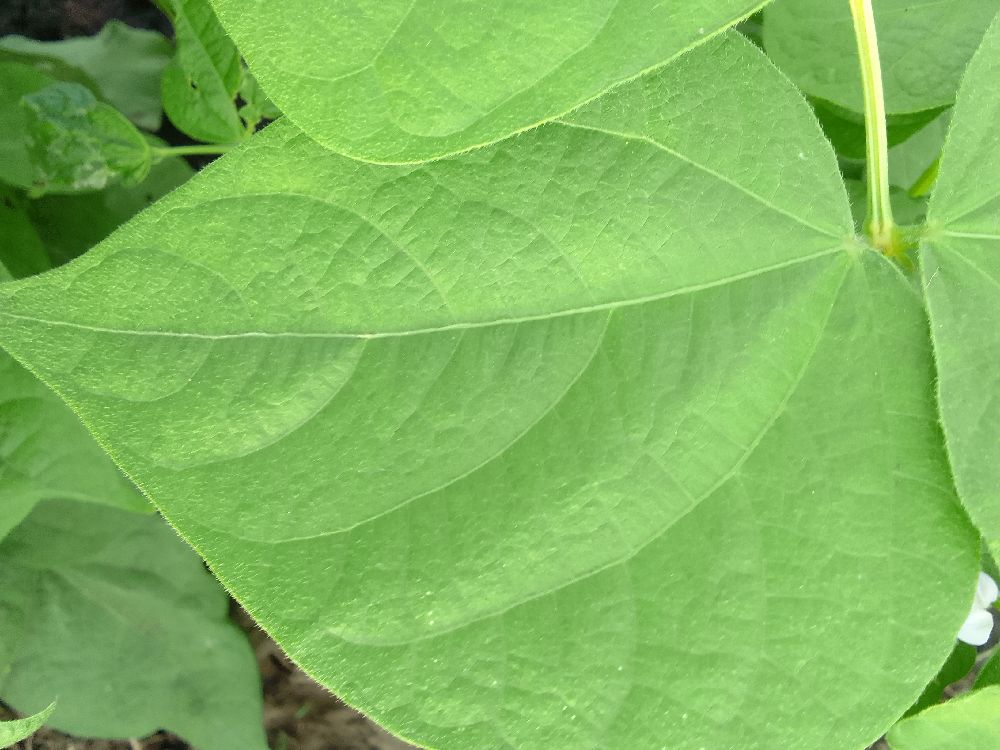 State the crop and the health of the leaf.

common bean, healthy
